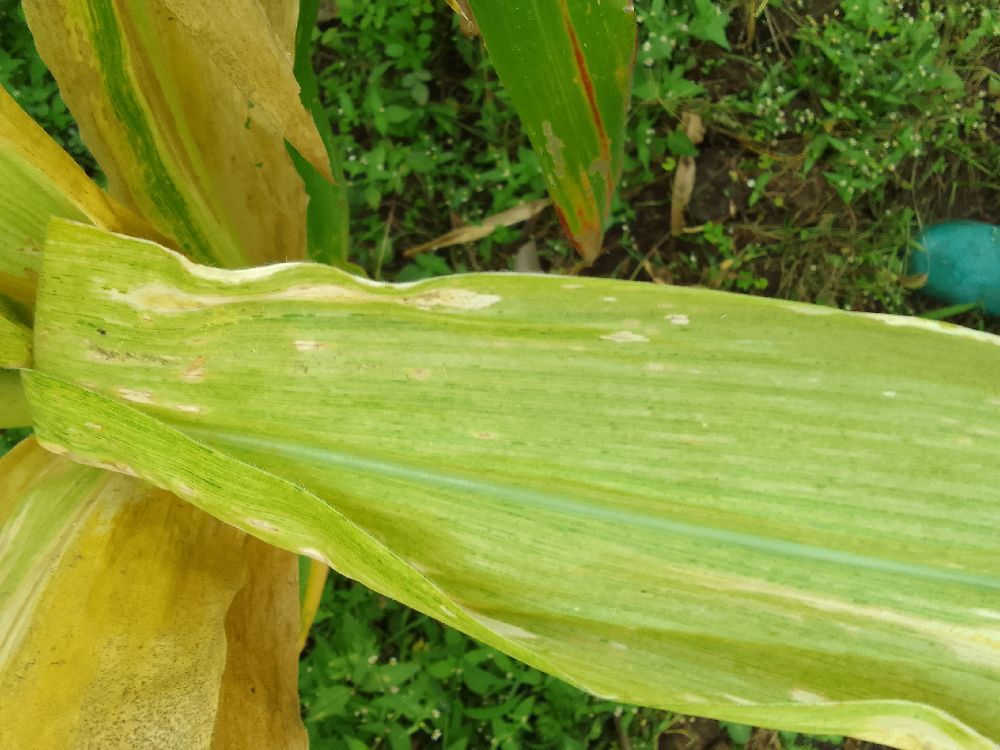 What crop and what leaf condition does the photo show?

maize, maize lethal necrosis
